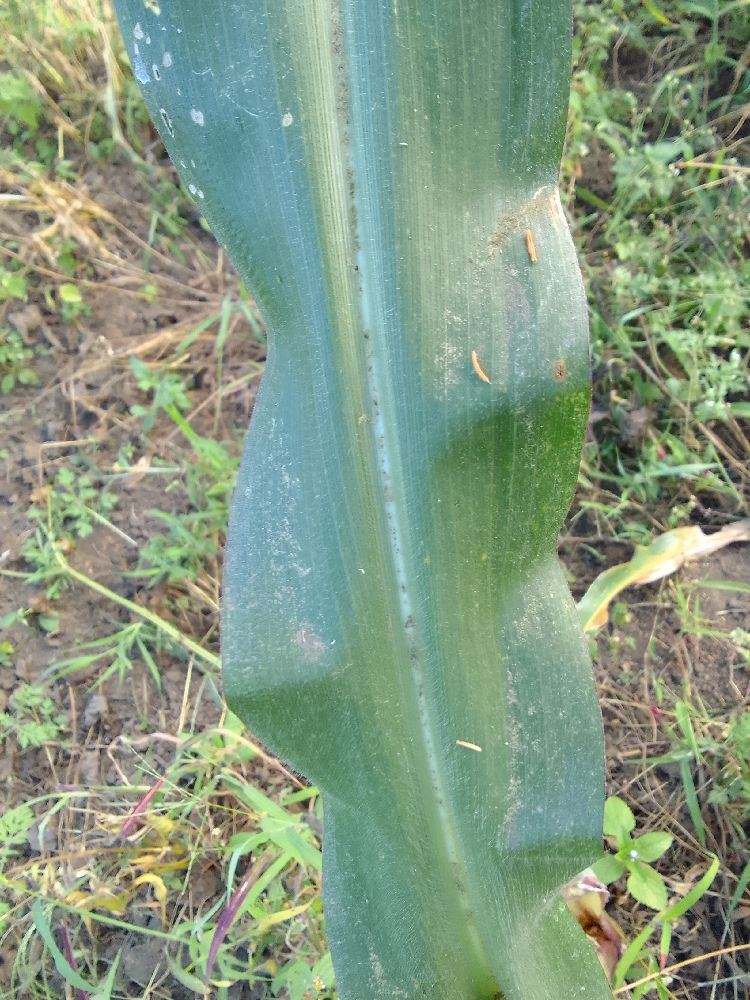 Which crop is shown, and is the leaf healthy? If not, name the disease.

maize, healthy
